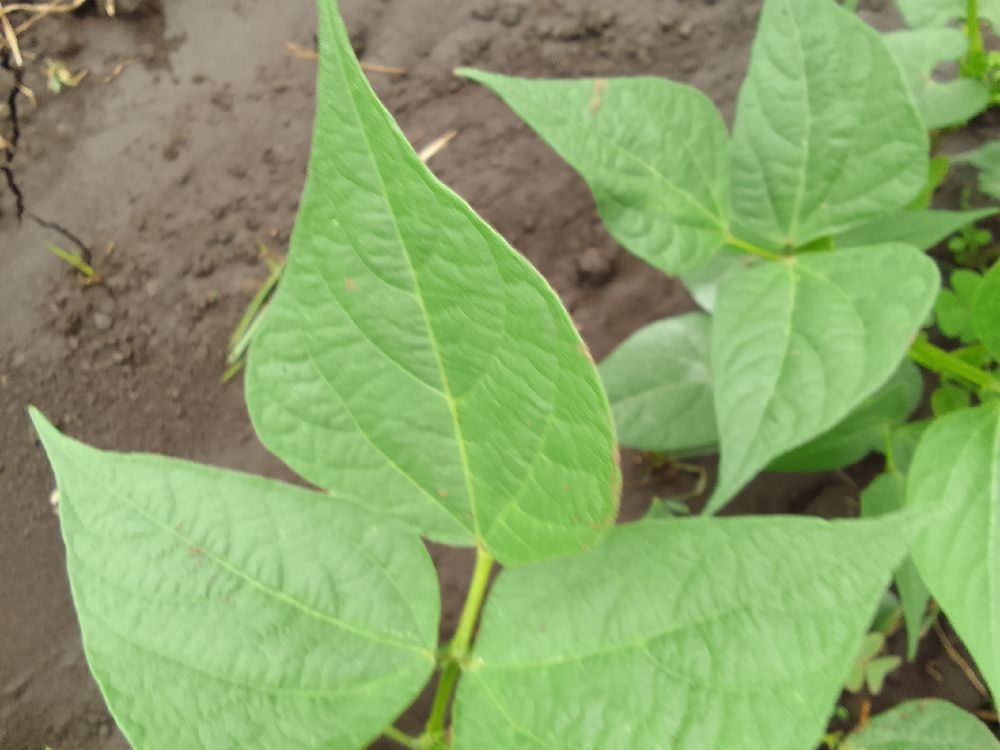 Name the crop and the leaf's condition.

common bean, healthy
